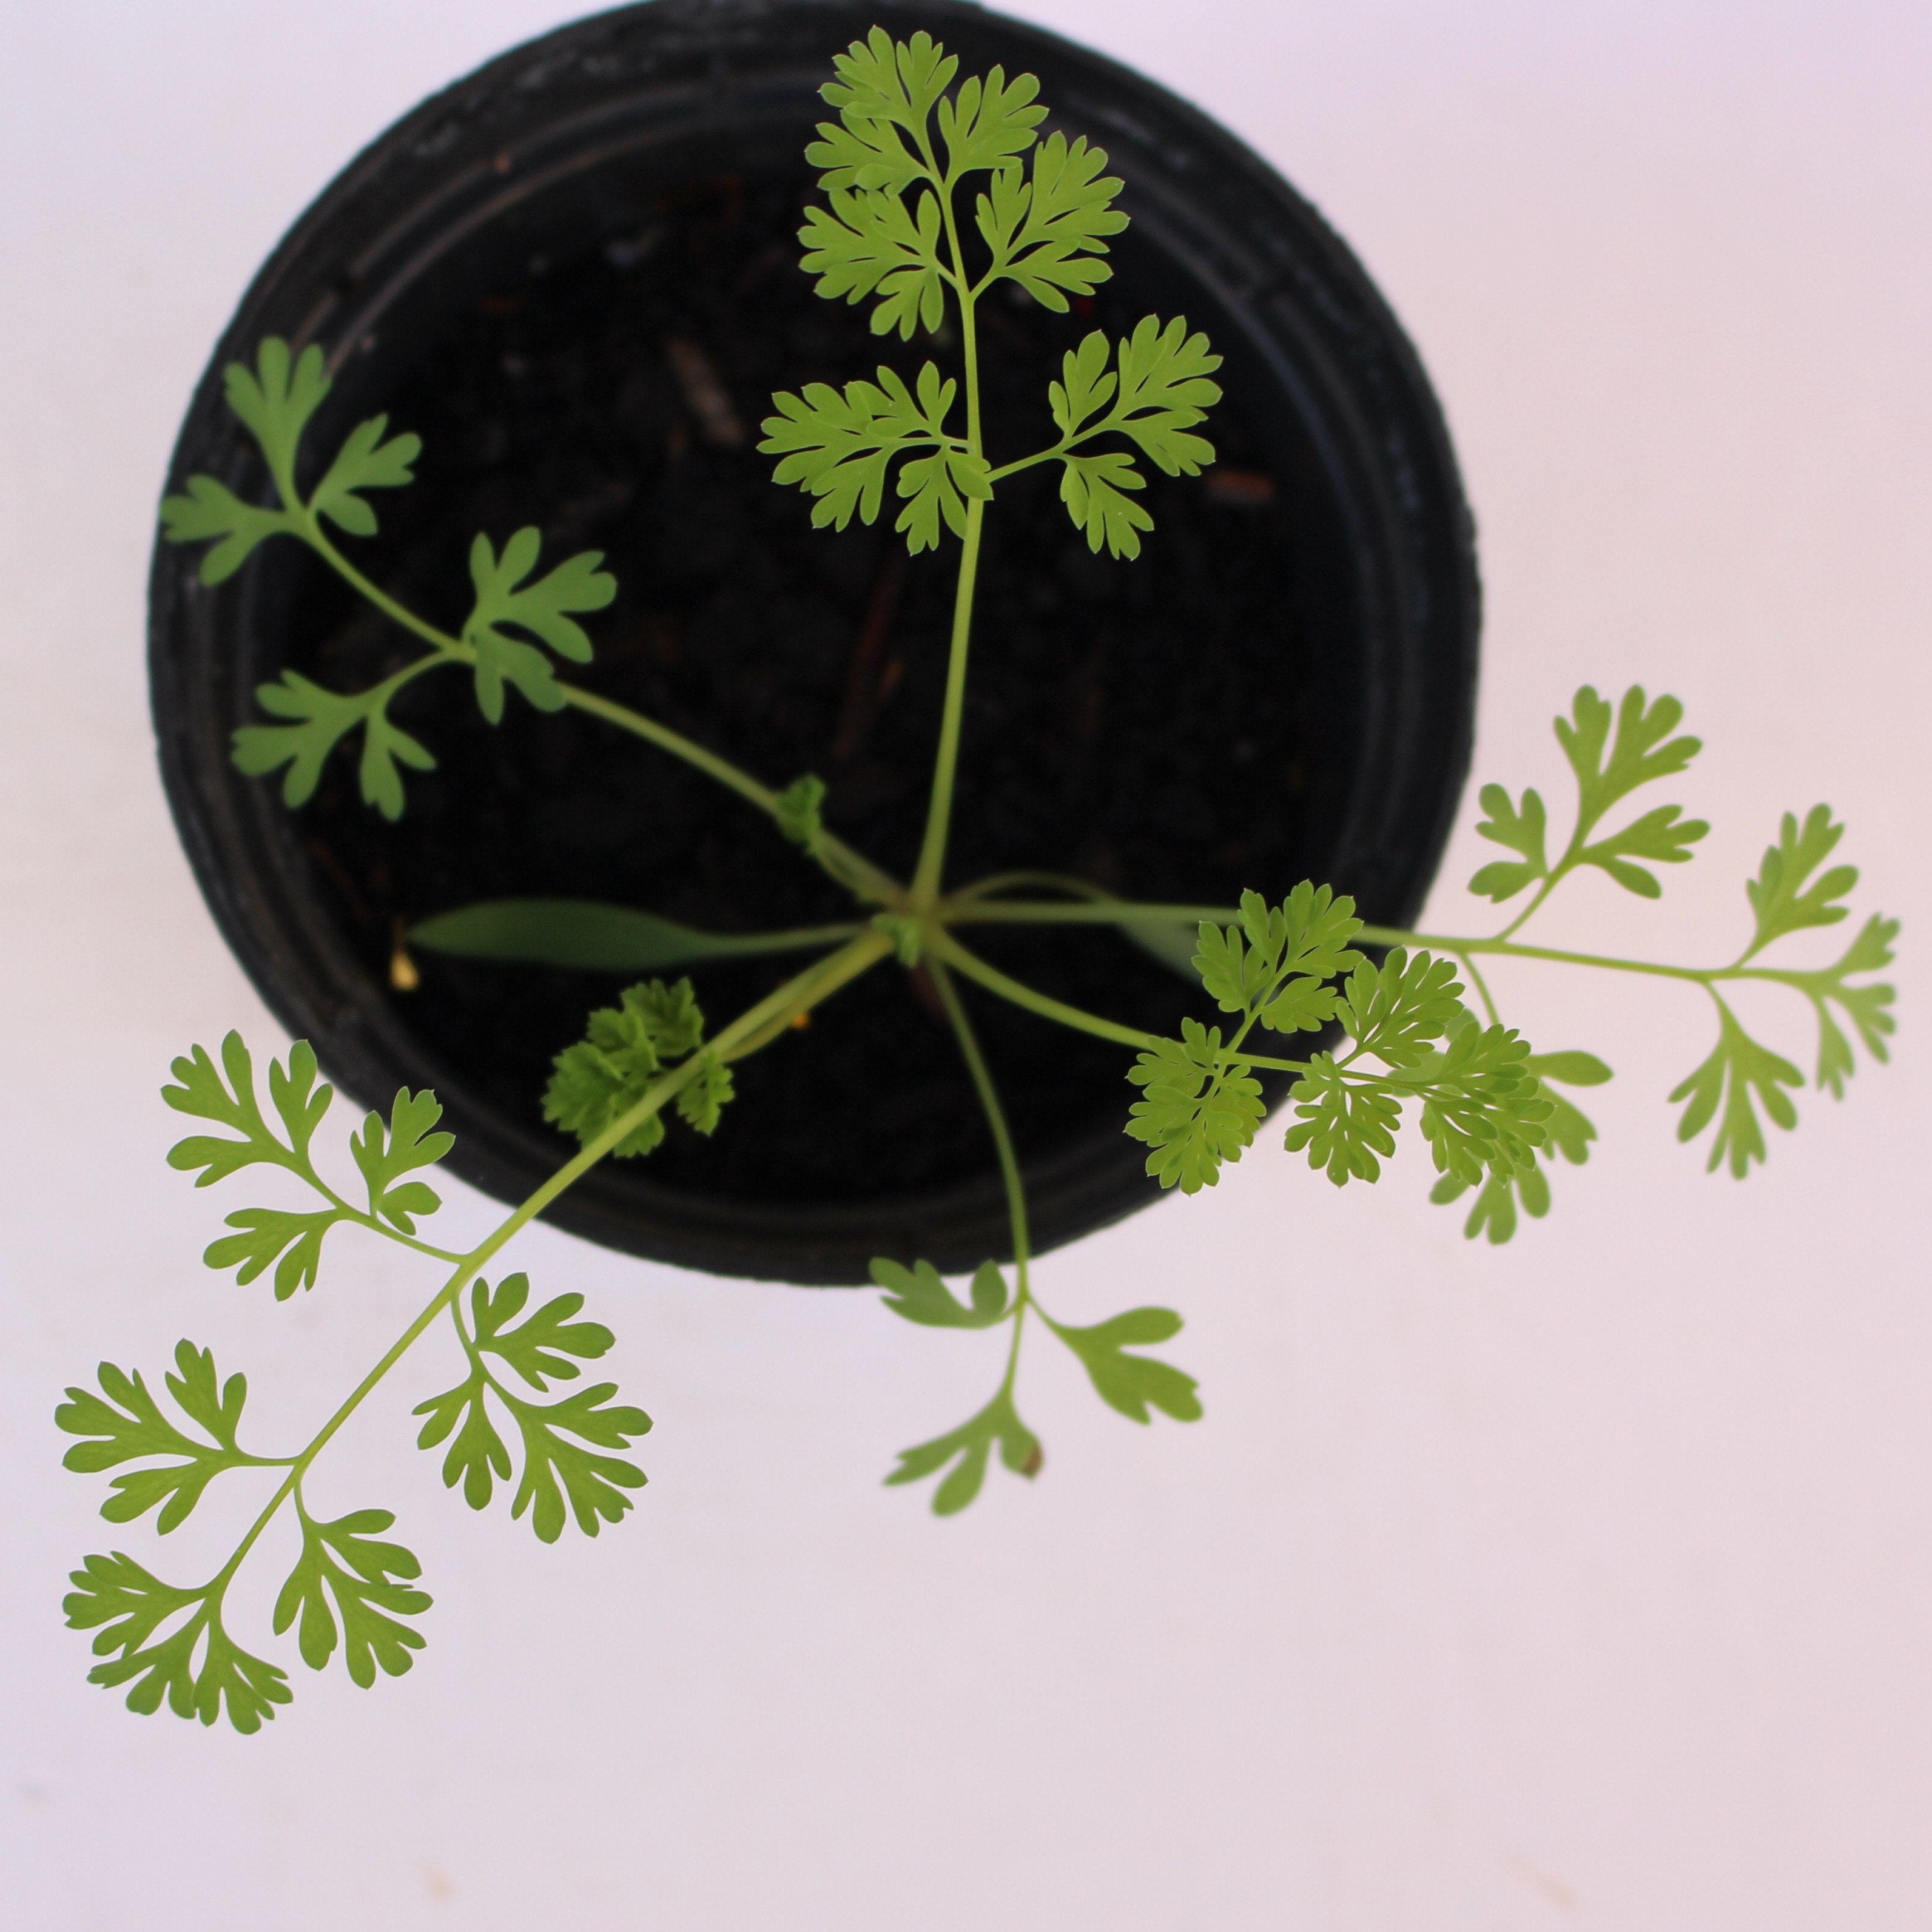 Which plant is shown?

Fumaria officinalis
